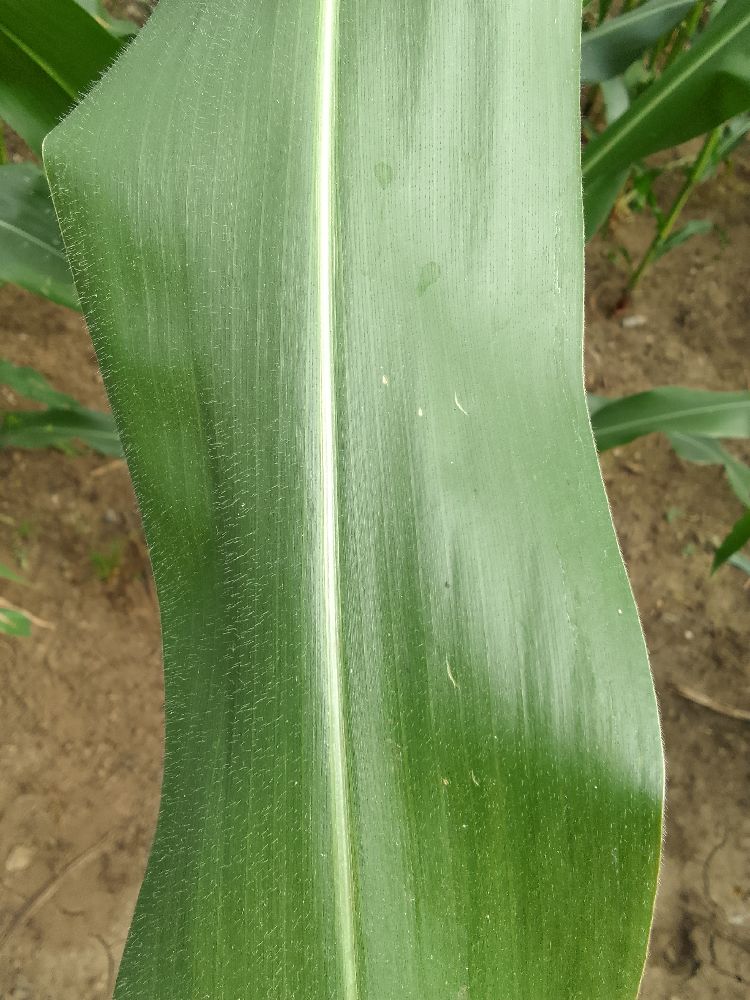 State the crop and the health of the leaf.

maize, healthy
